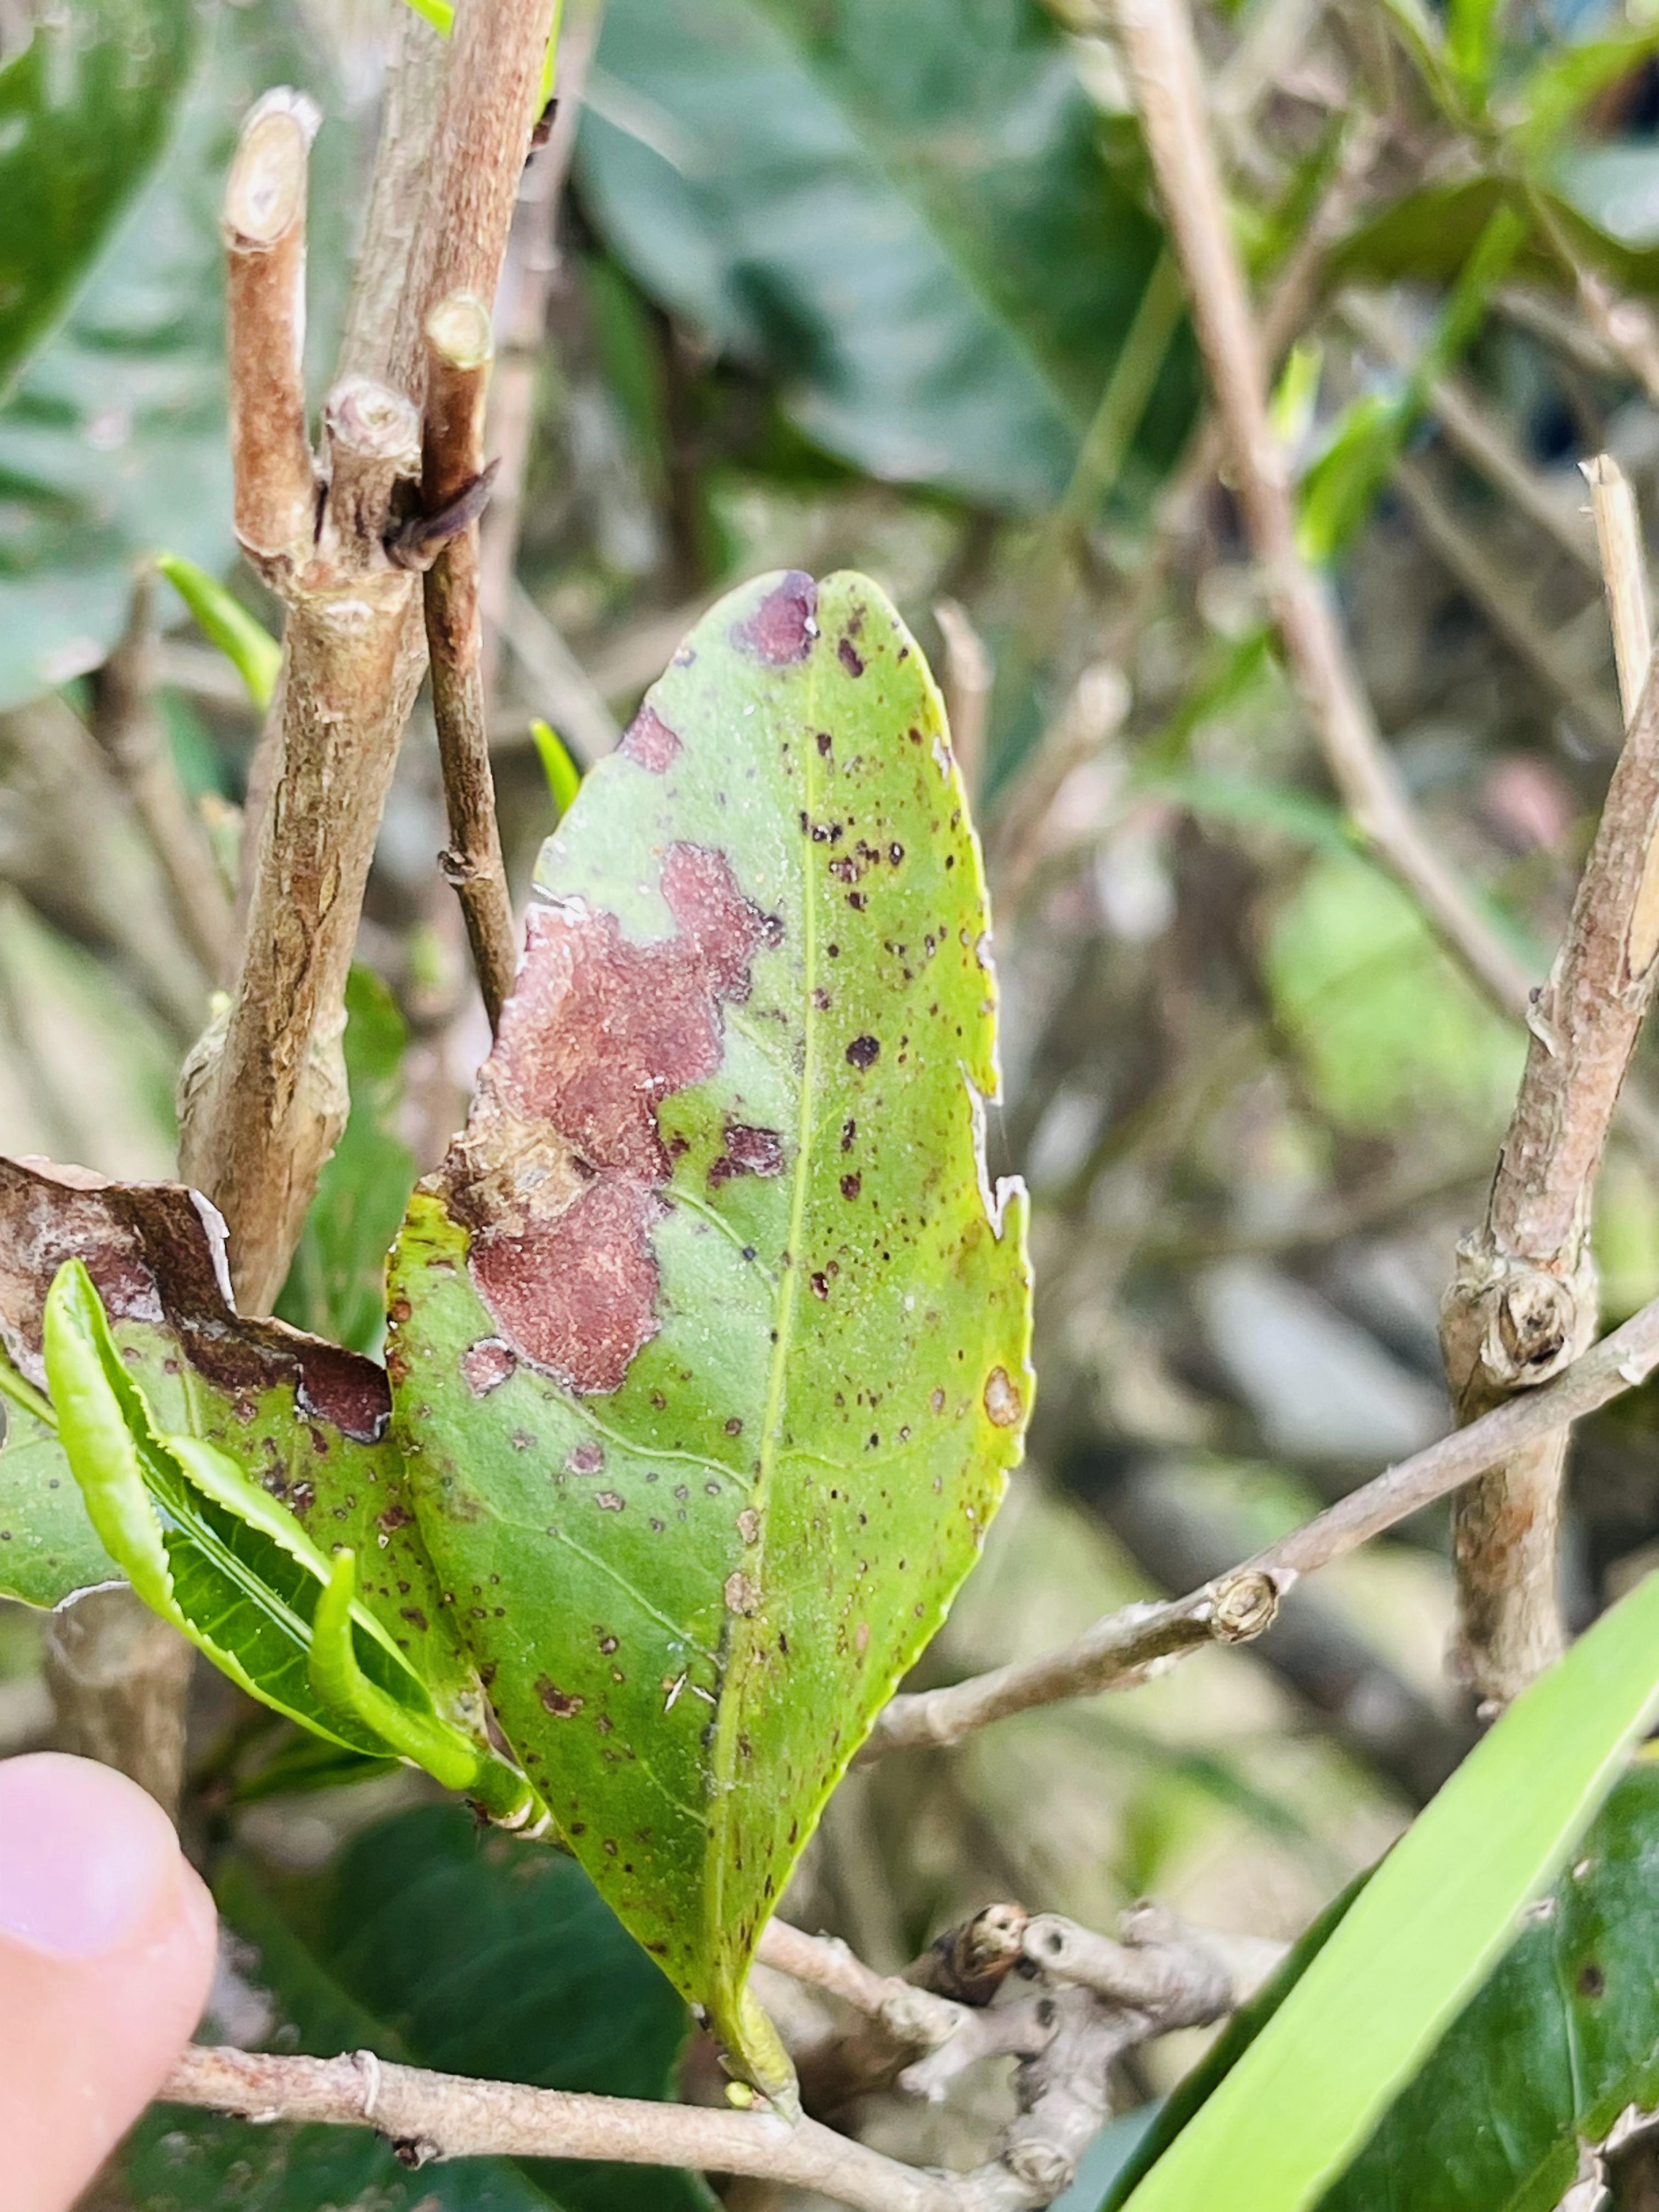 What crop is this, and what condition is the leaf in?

tea, blight
